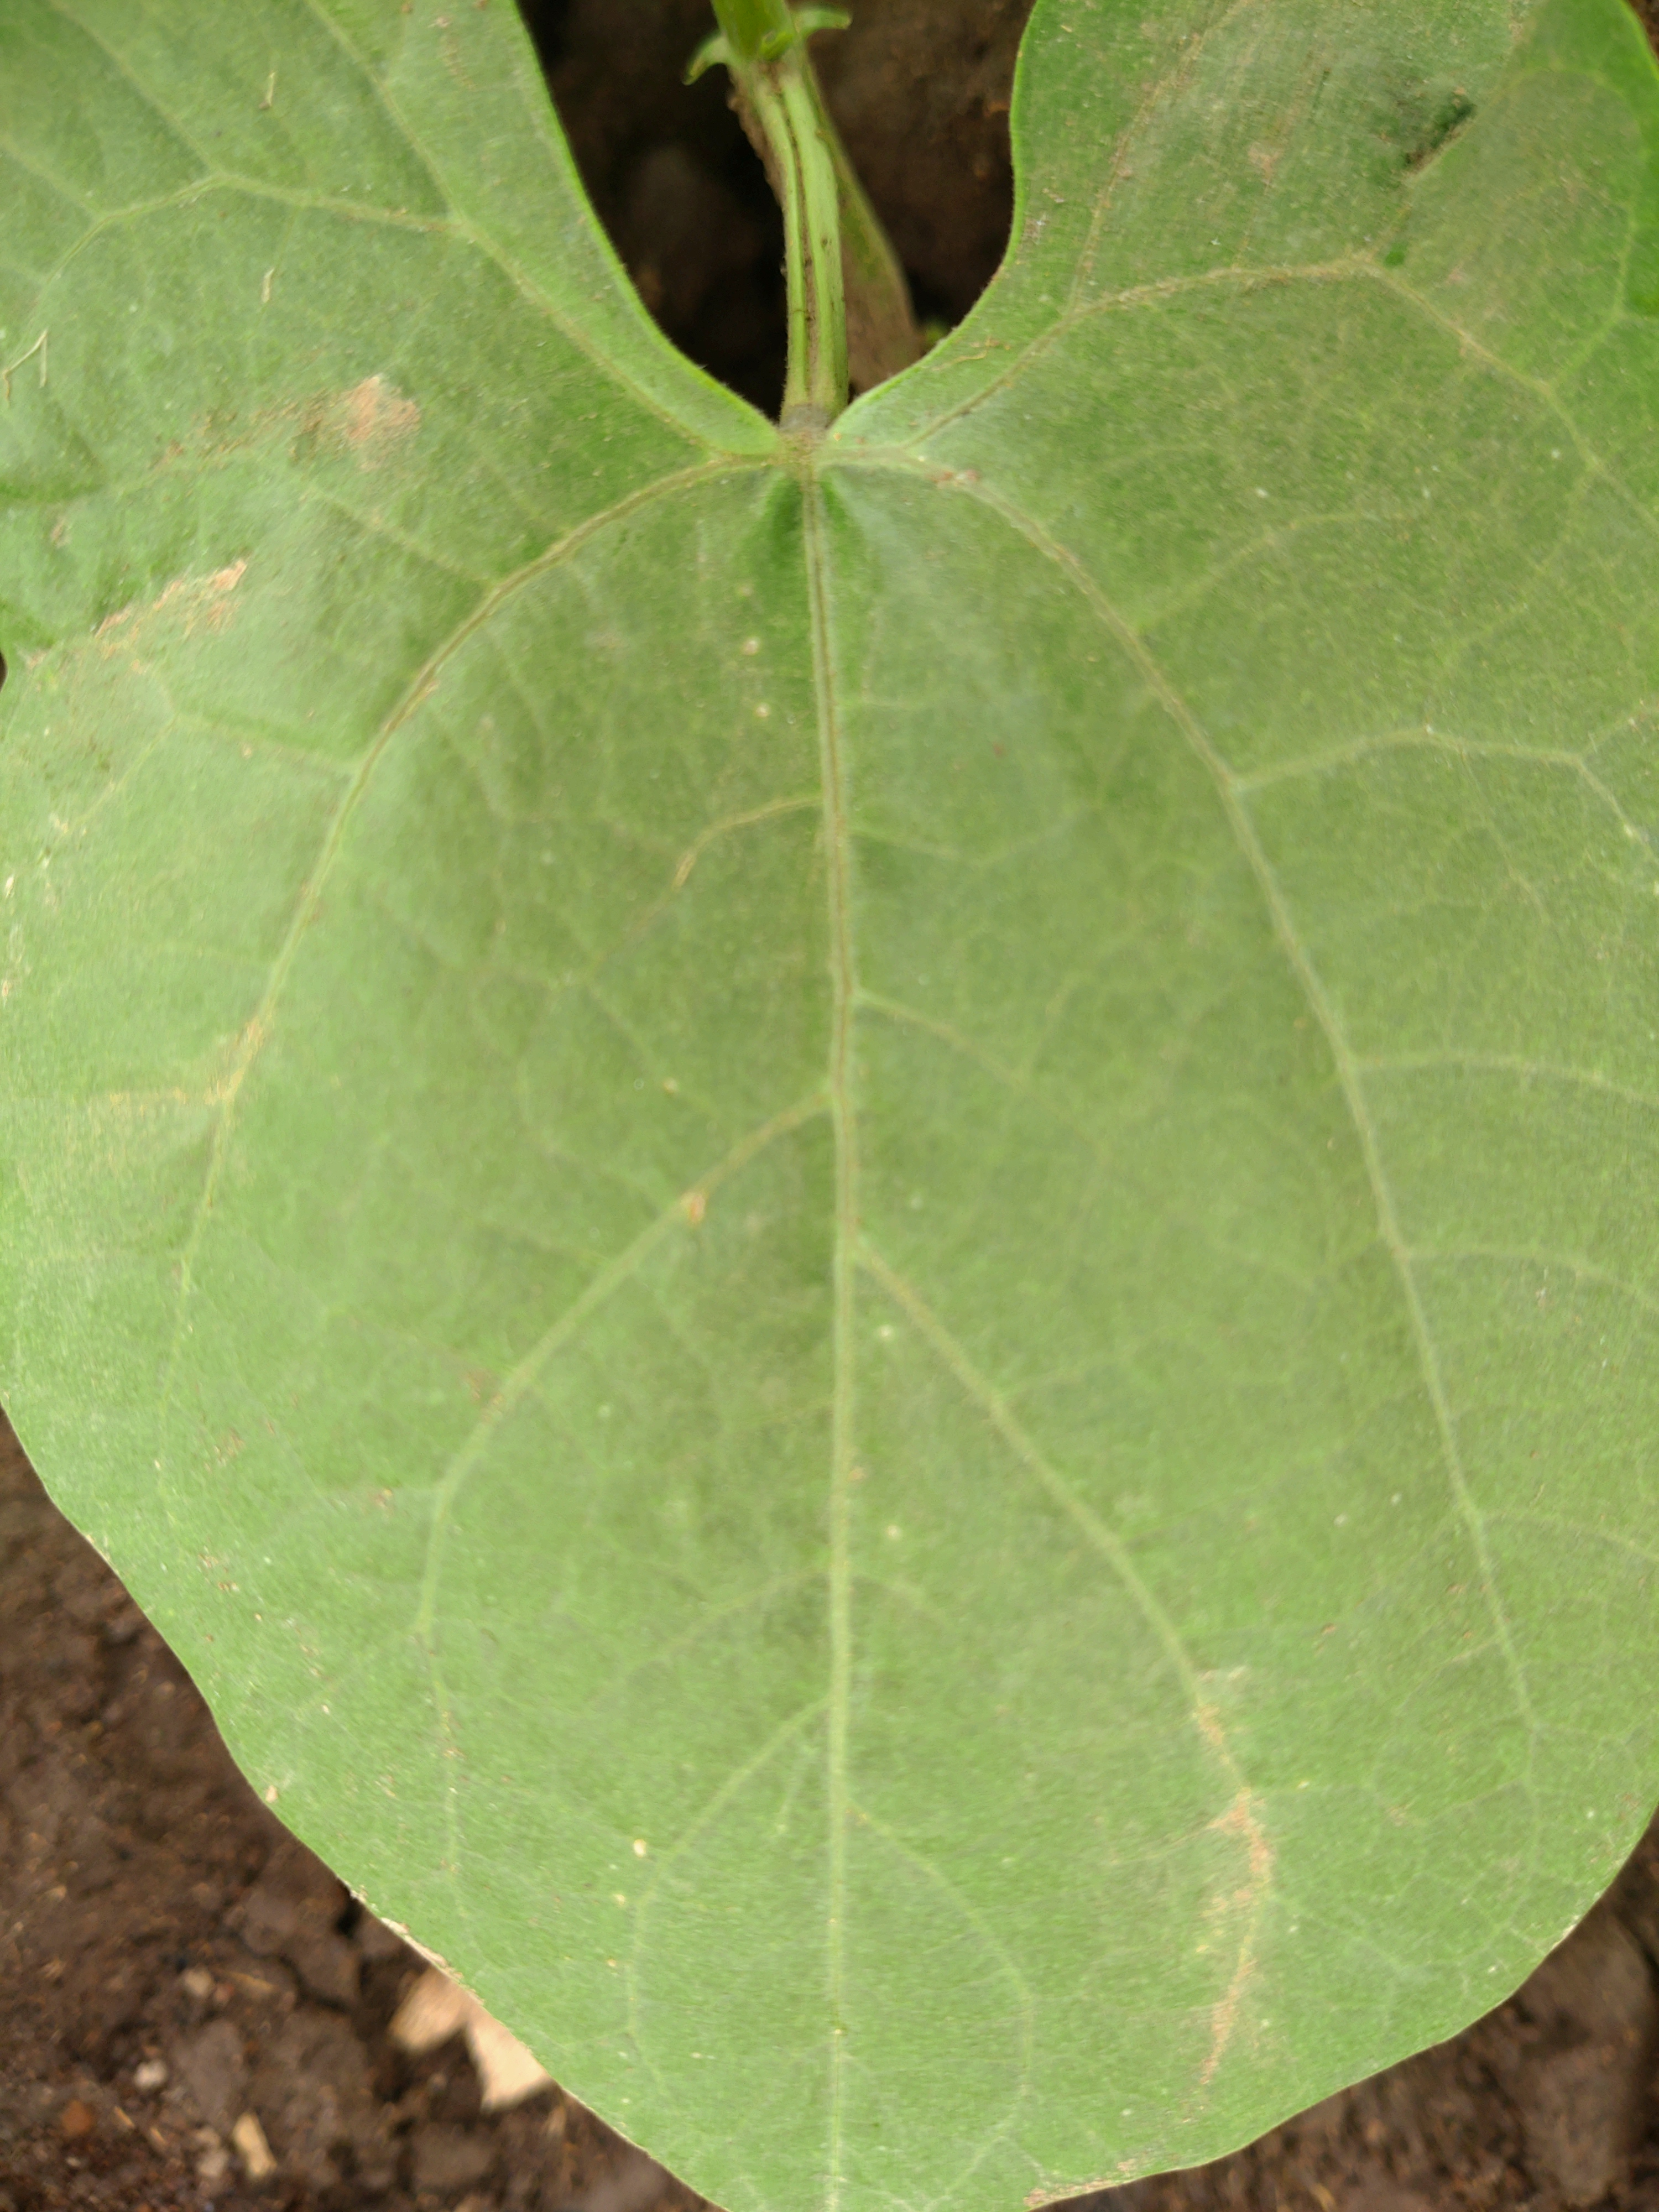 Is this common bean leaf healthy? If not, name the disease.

healthy
